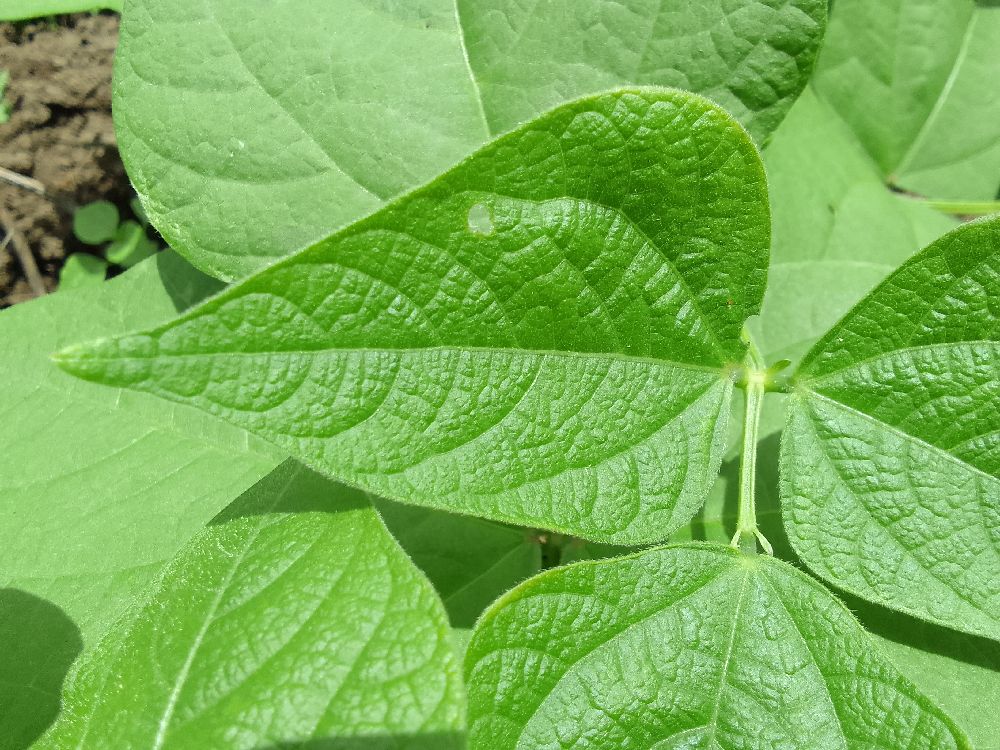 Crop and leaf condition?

common bean, healthy
